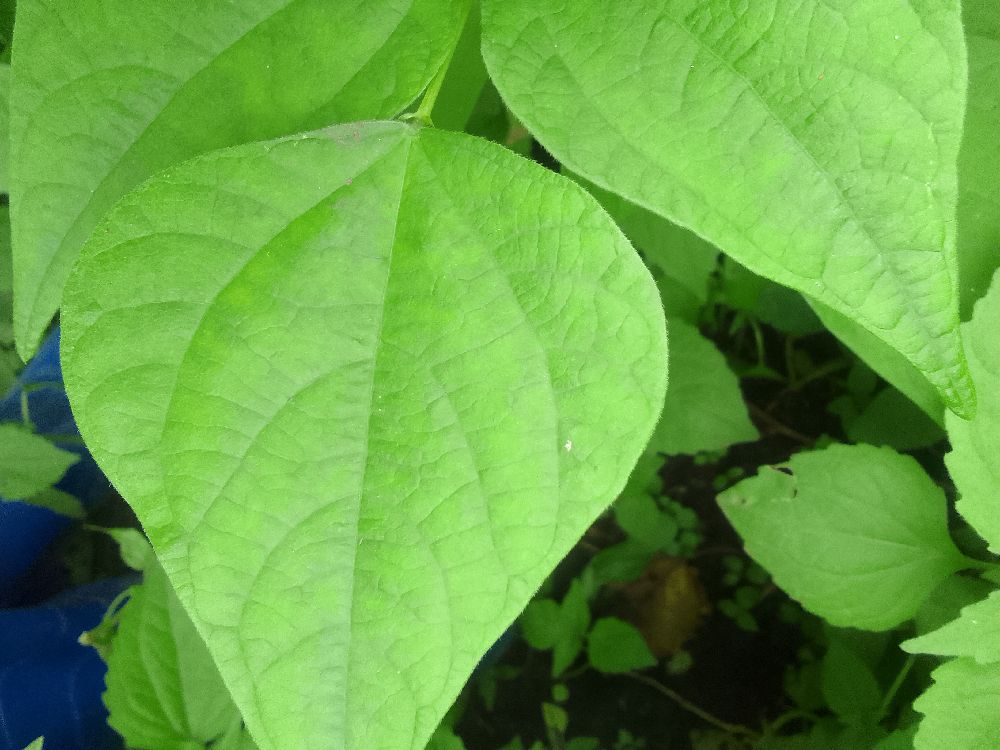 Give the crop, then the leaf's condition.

common bean, healthy
